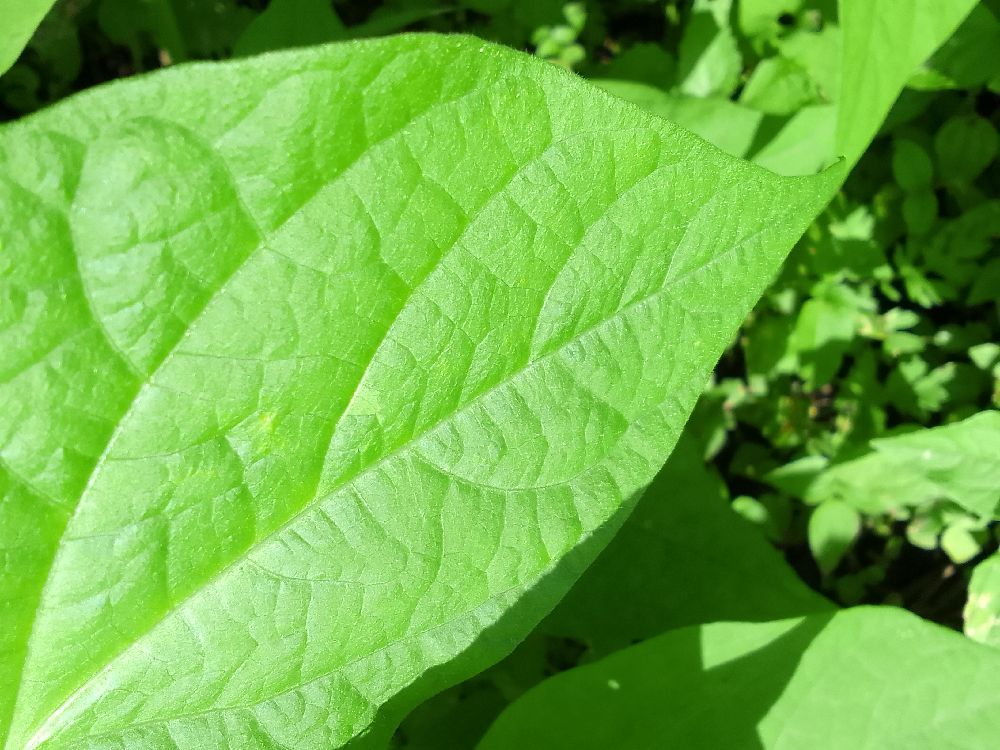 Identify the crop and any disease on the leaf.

common bean, healthy
